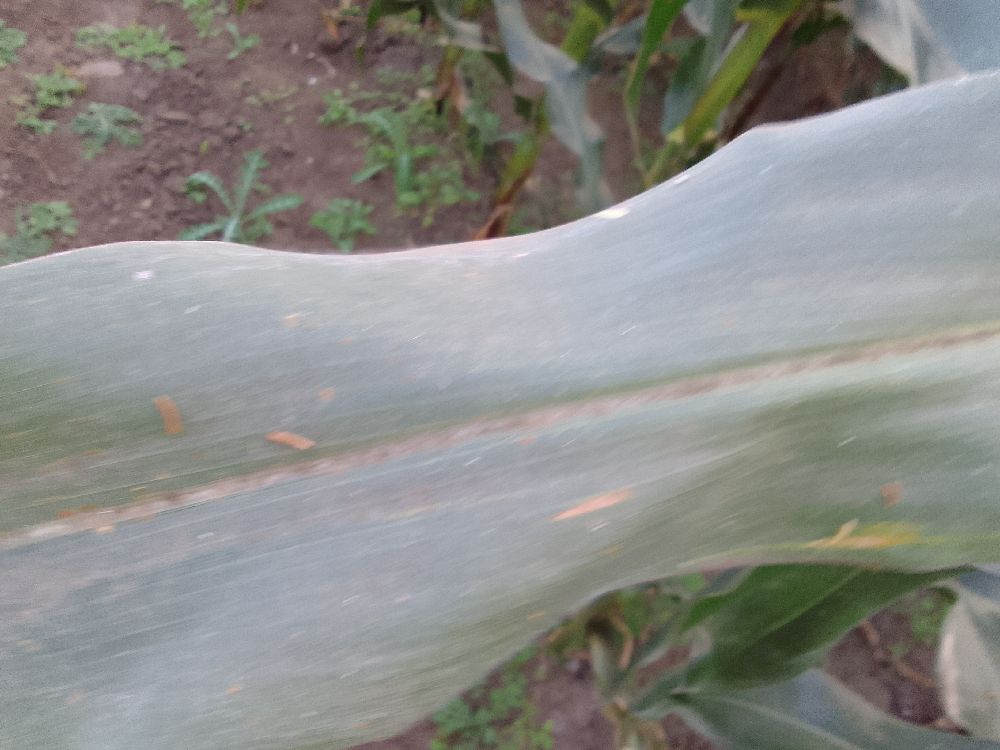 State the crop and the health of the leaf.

maize, healthy
